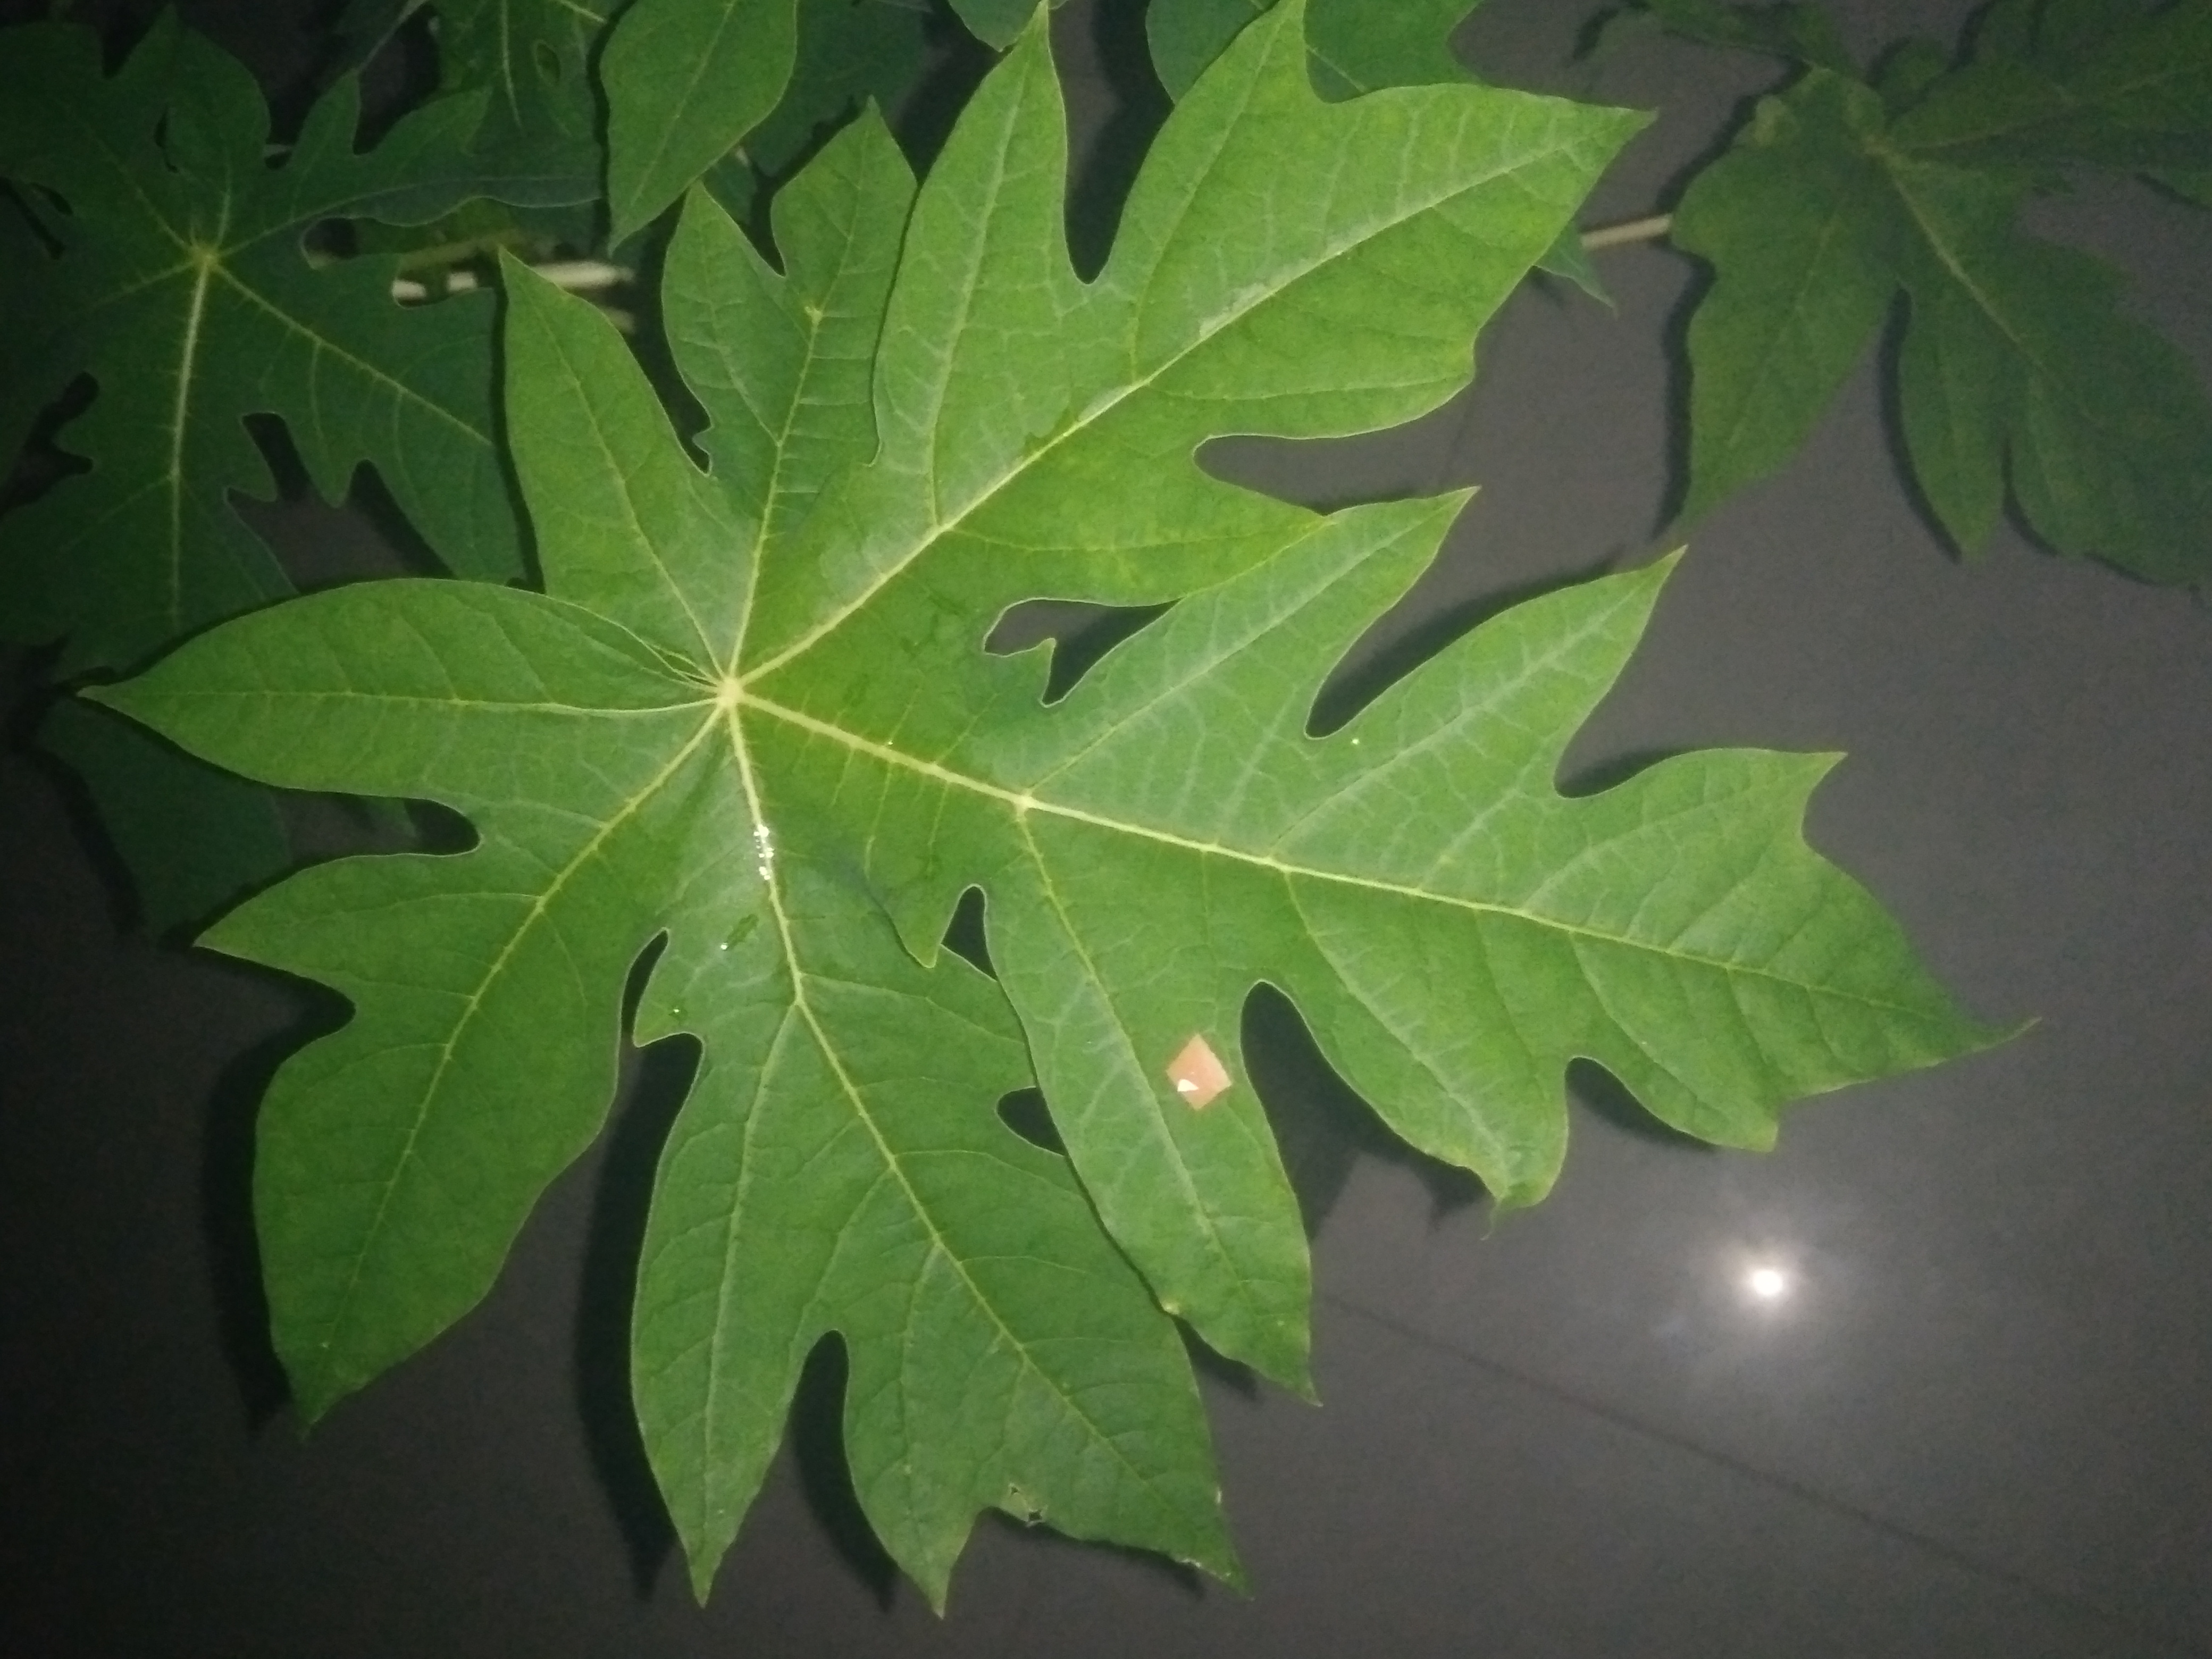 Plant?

papaya
